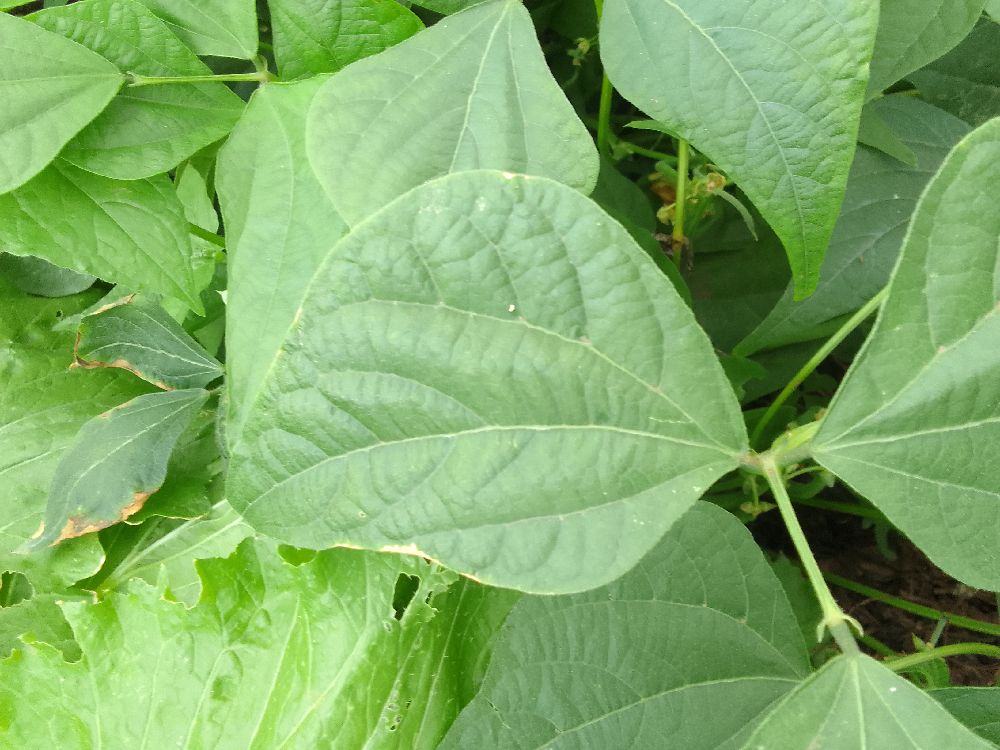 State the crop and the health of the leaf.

common bean, healthy
